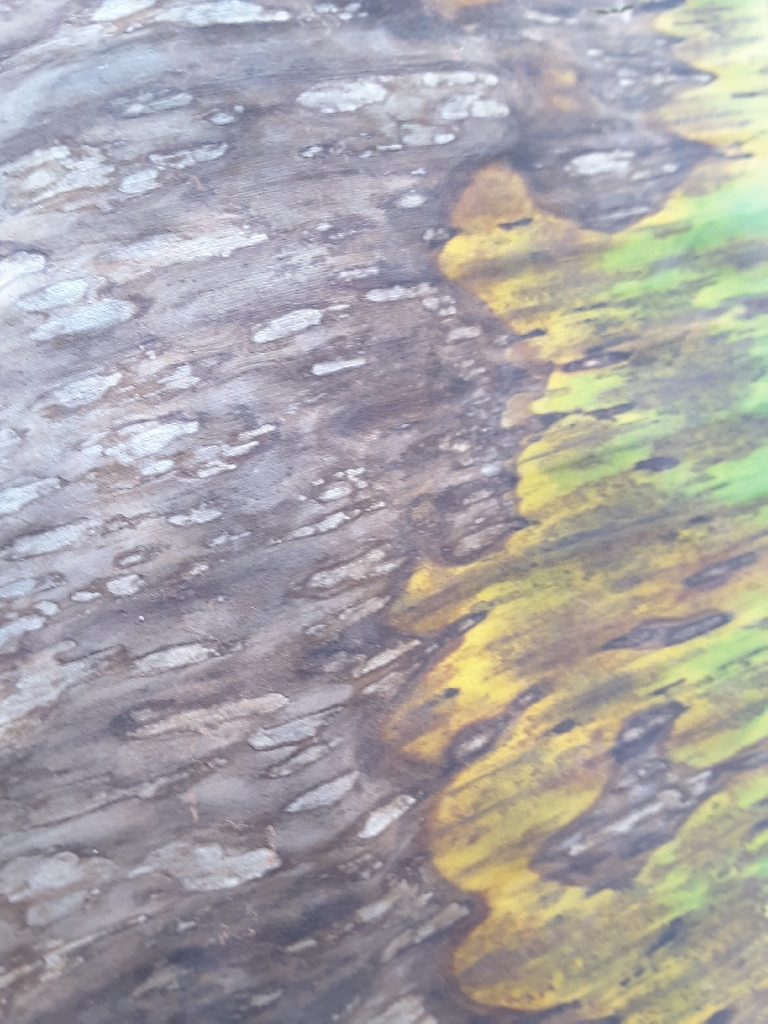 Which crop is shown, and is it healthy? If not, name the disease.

banana, black sigatoka
